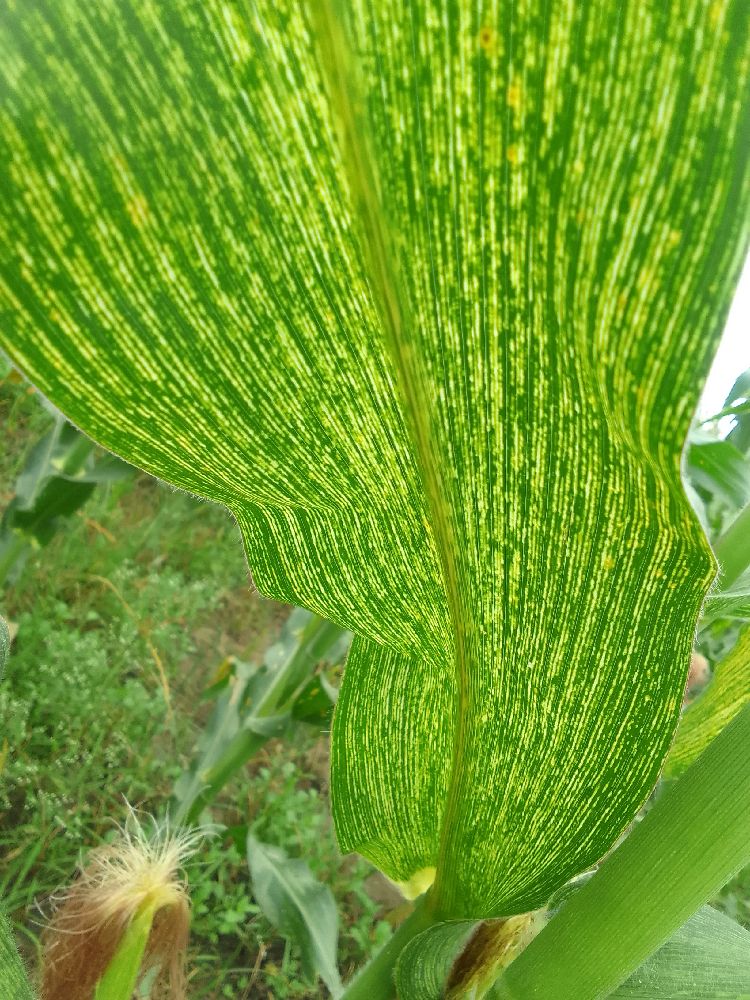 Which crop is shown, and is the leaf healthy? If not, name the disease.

maize, maize streak virus
